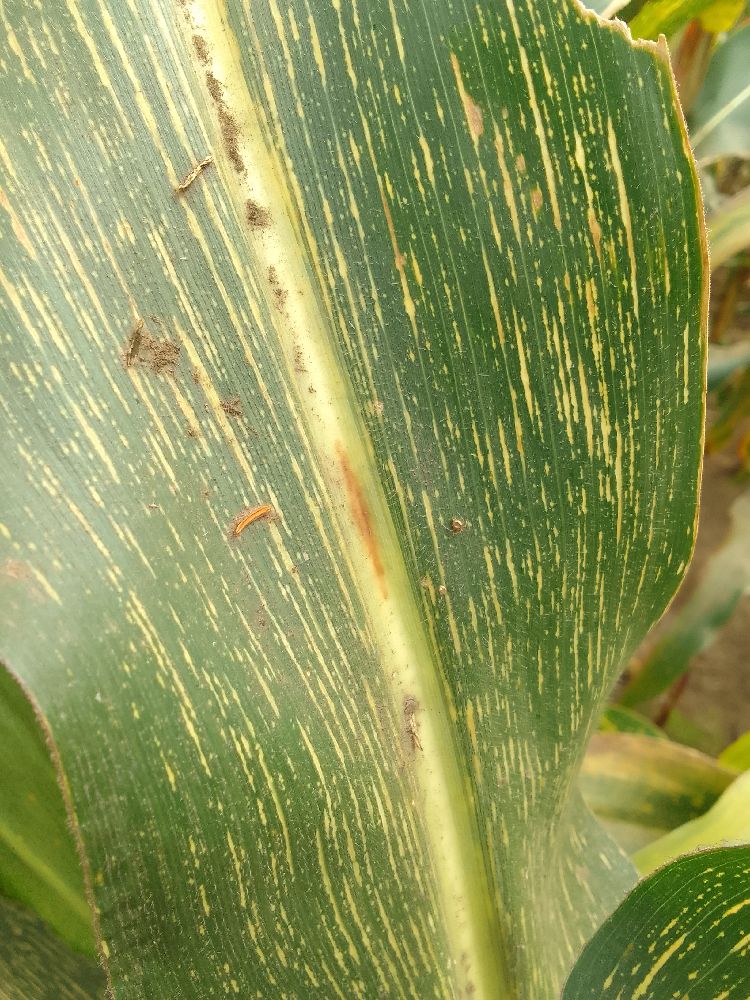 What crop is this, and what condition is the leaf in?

maize, maize streak virus
